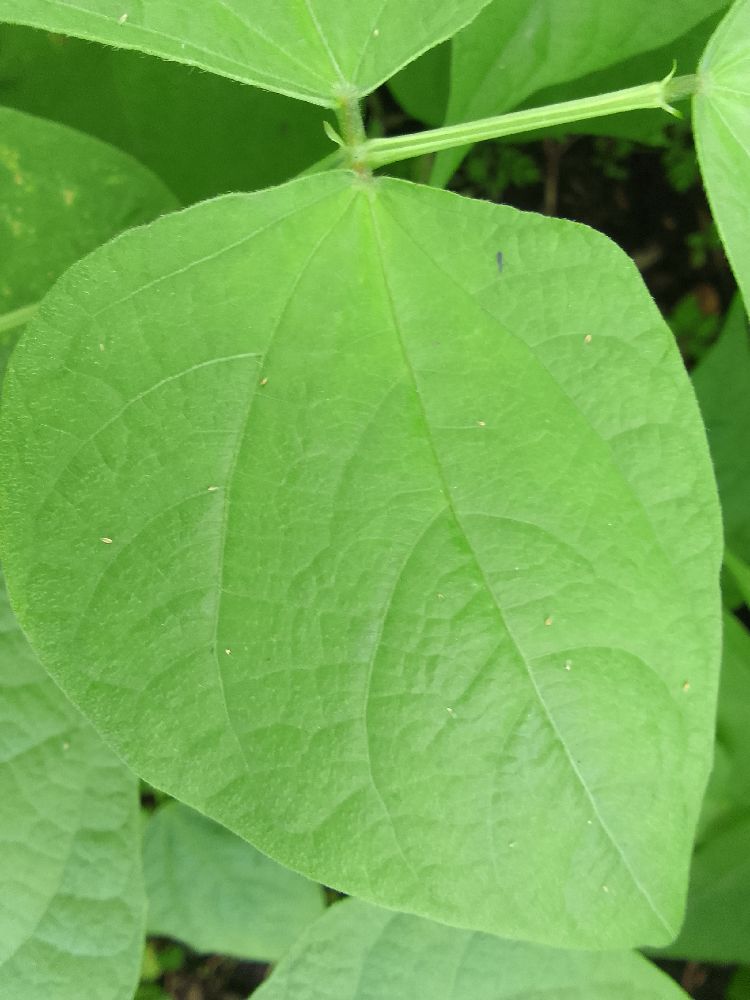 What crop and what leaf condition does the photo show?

common bean, healthy
